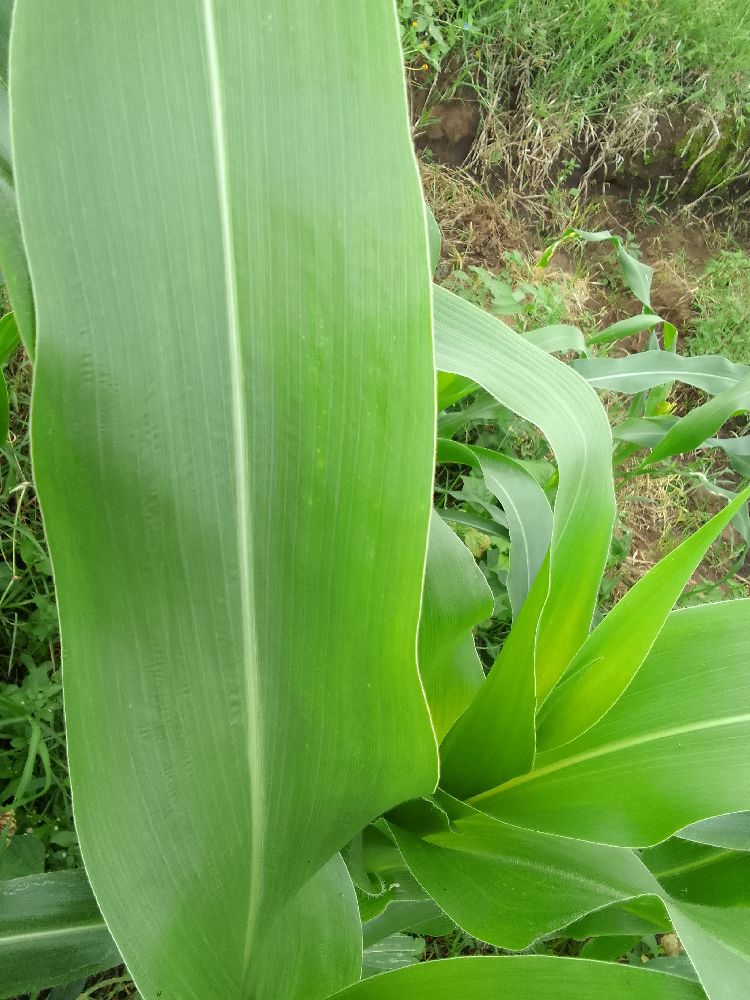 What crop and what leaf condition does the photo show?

maize, healthy
